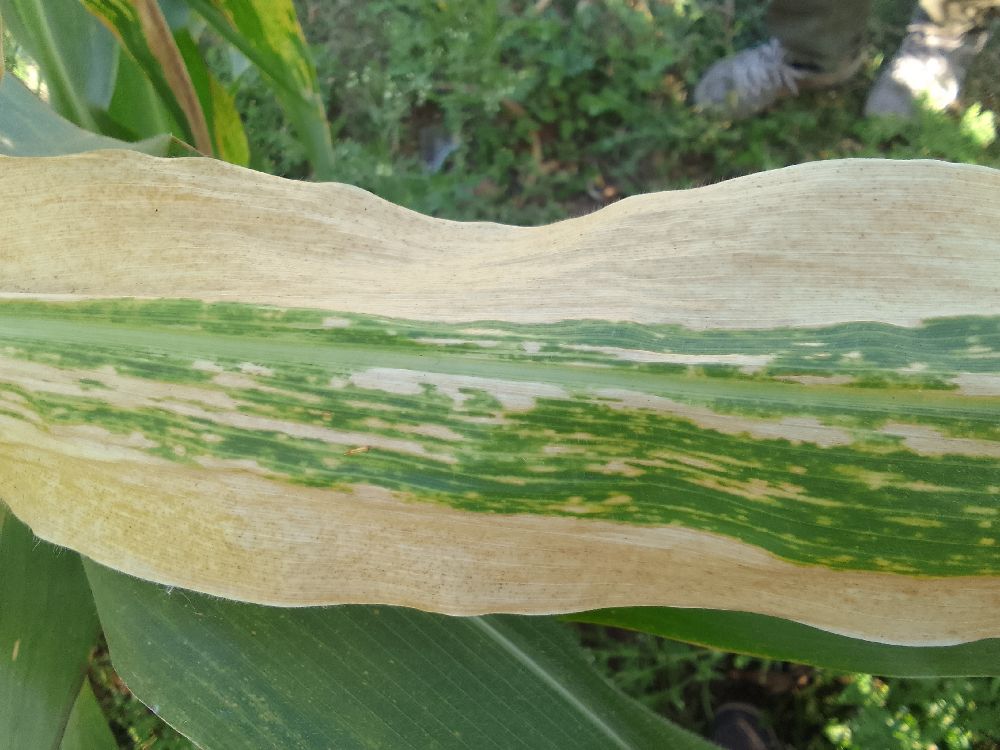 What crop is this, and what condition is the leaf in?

maize, maize lethal necrosis
